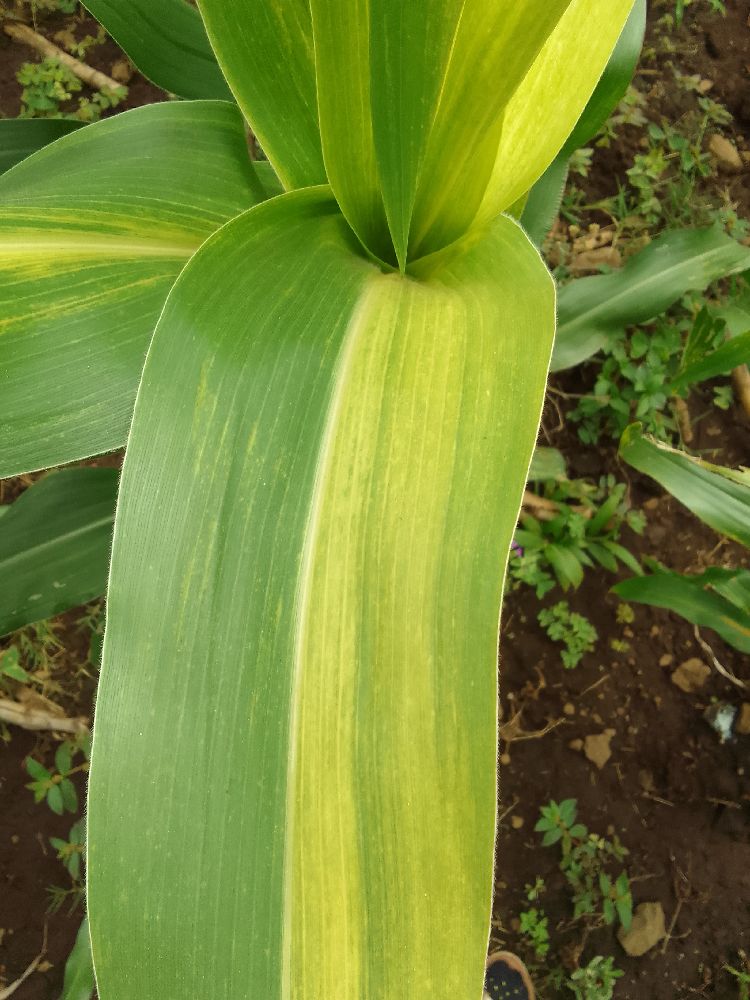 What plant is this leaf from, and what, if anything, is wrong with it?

maize, maize lethal necrosis
